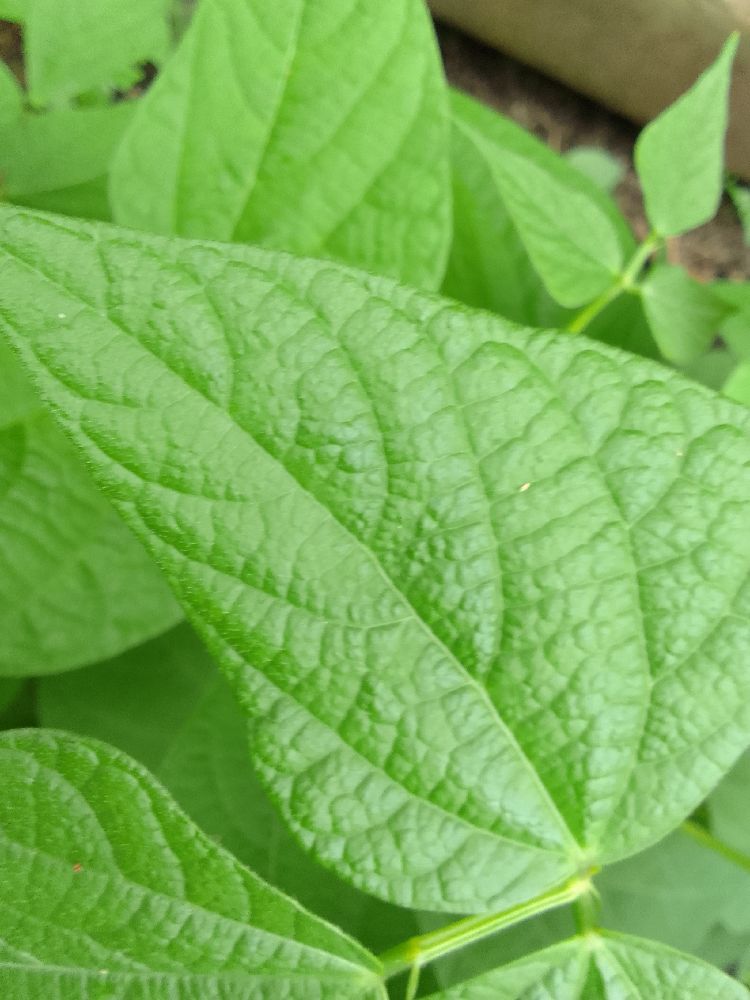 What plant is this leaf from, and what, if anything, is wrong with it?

common bean, healthy
